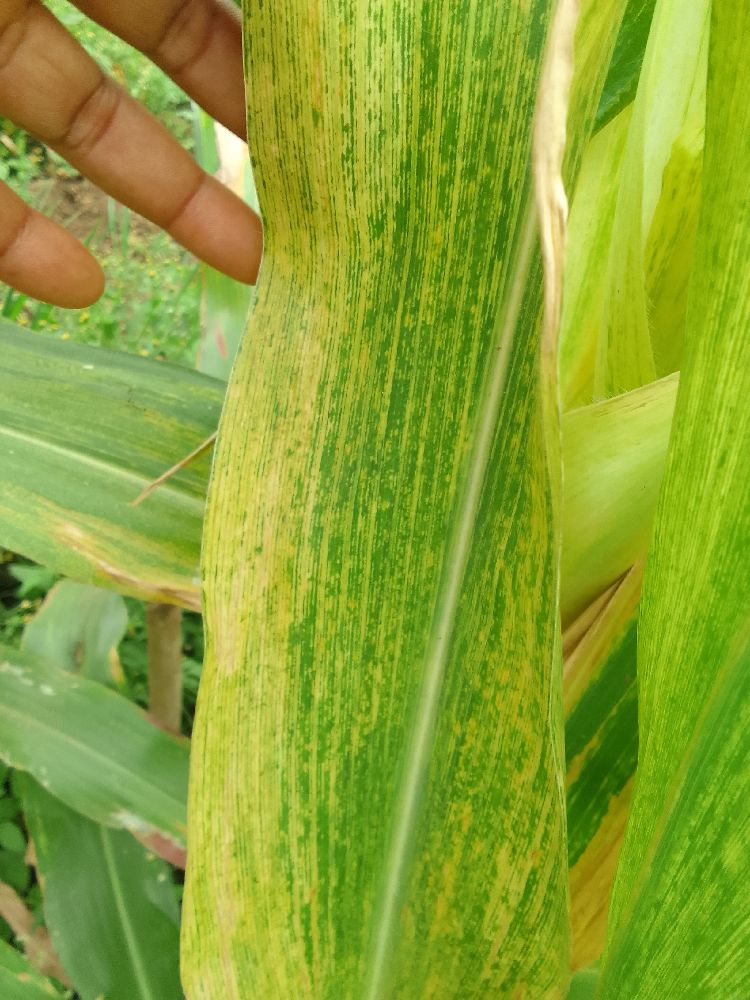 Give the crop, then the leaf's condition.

maize, maize lethal necrosis
